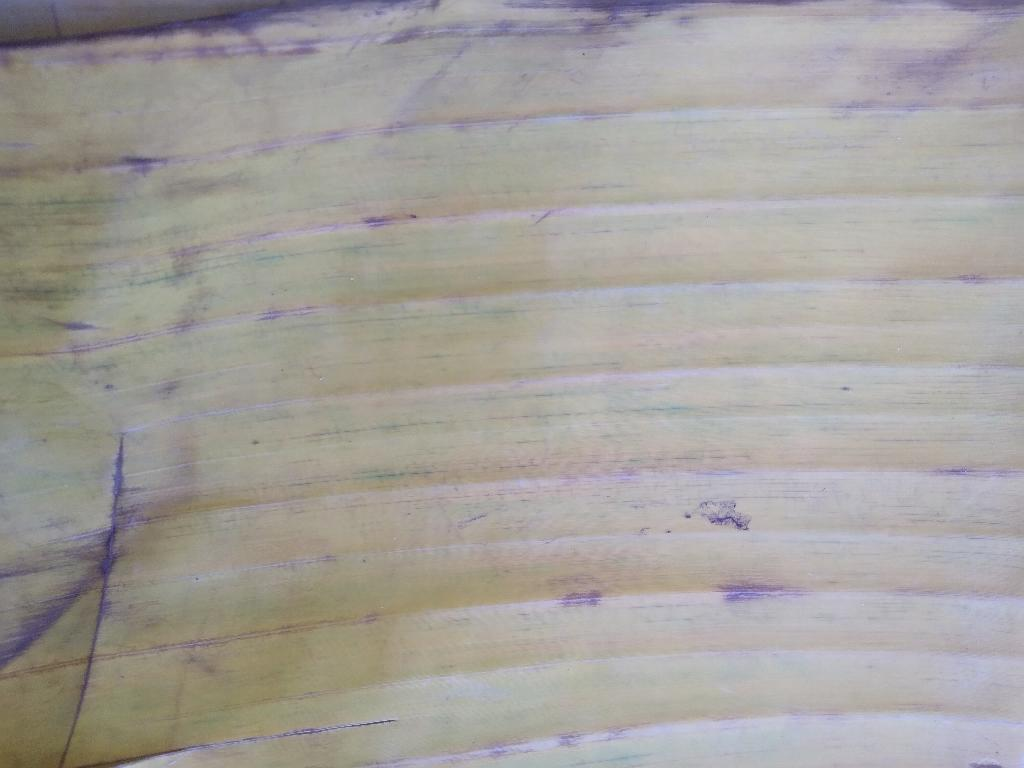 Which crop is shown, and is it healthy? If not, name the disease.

banana, fusarium wilt race 1
